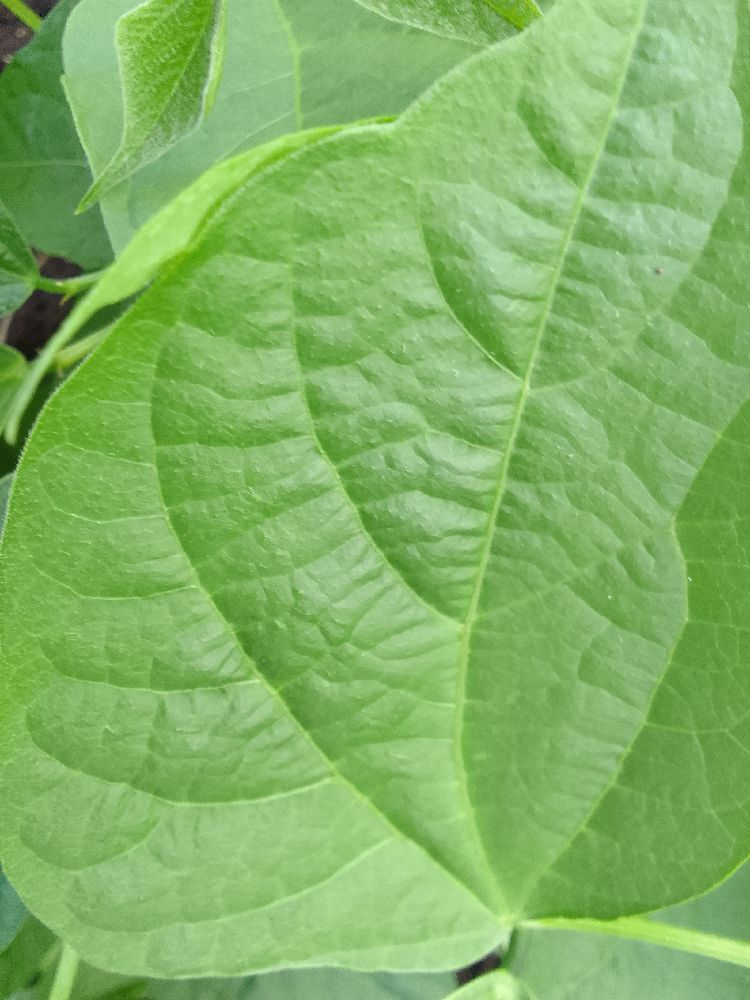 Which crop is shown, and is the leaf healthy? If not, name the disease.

common bean, healthy
